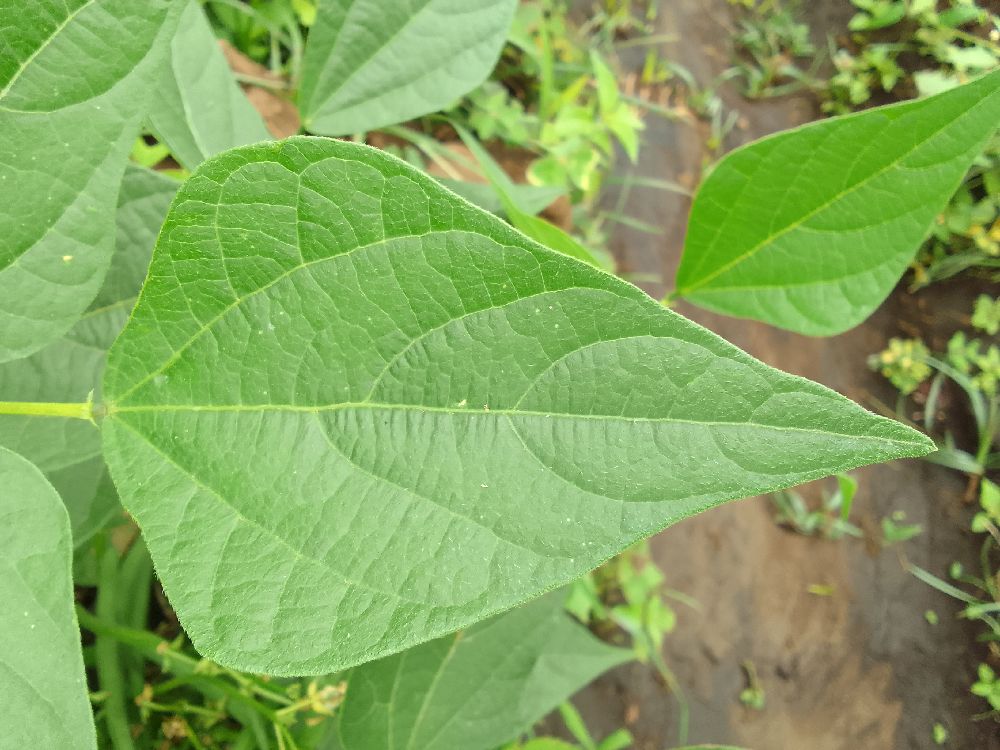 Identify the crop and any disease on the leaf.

common bean, healthy
